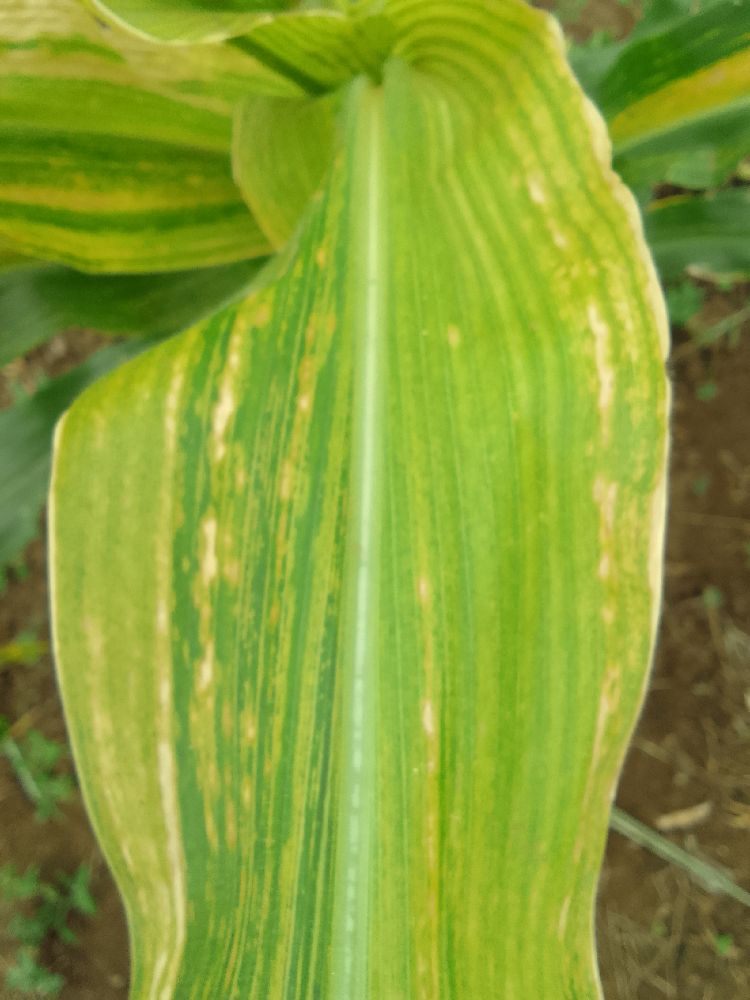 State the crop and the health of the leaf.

maize, maize lethal necrosis
